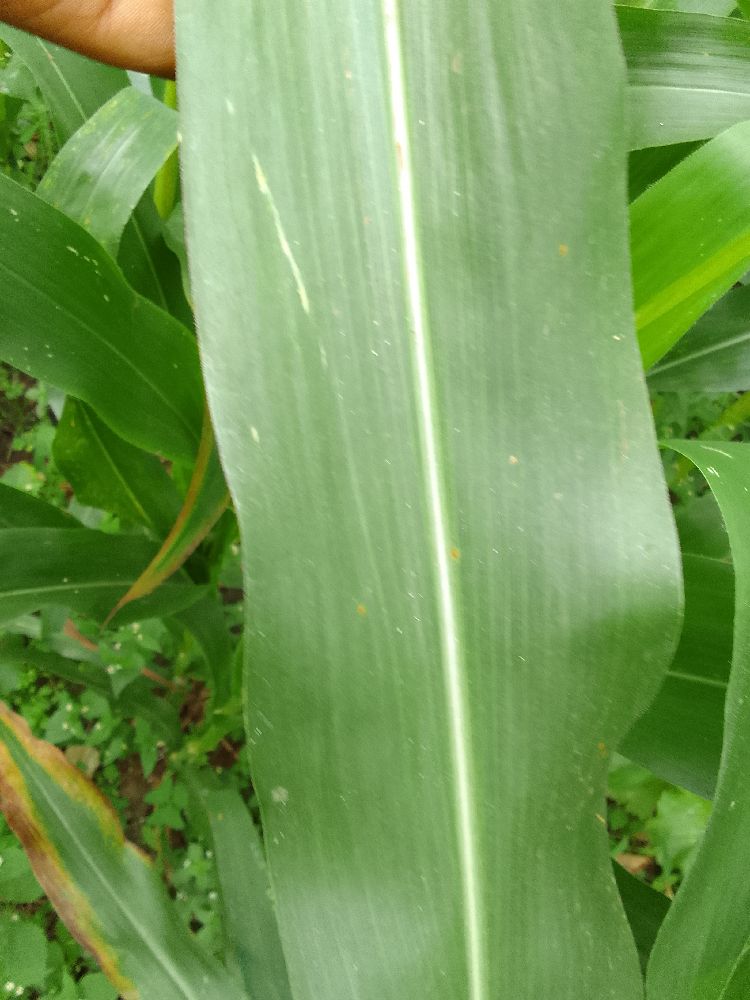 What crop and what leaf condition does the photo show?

maize, healthy
